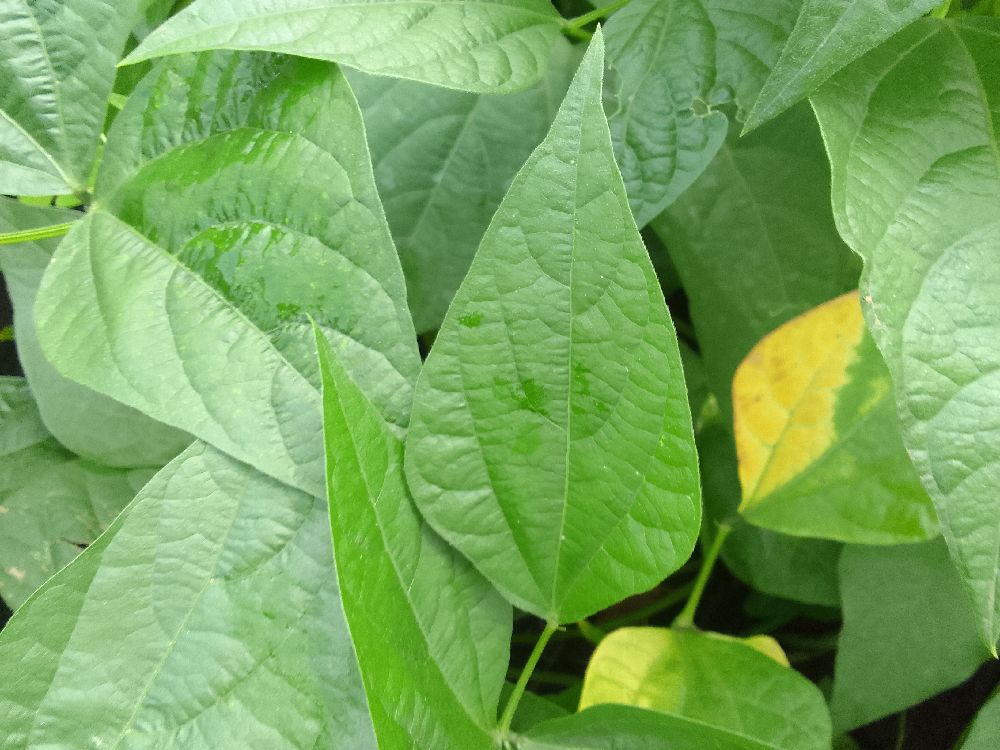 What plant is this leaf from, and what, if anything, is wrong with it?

common bean, healthy
